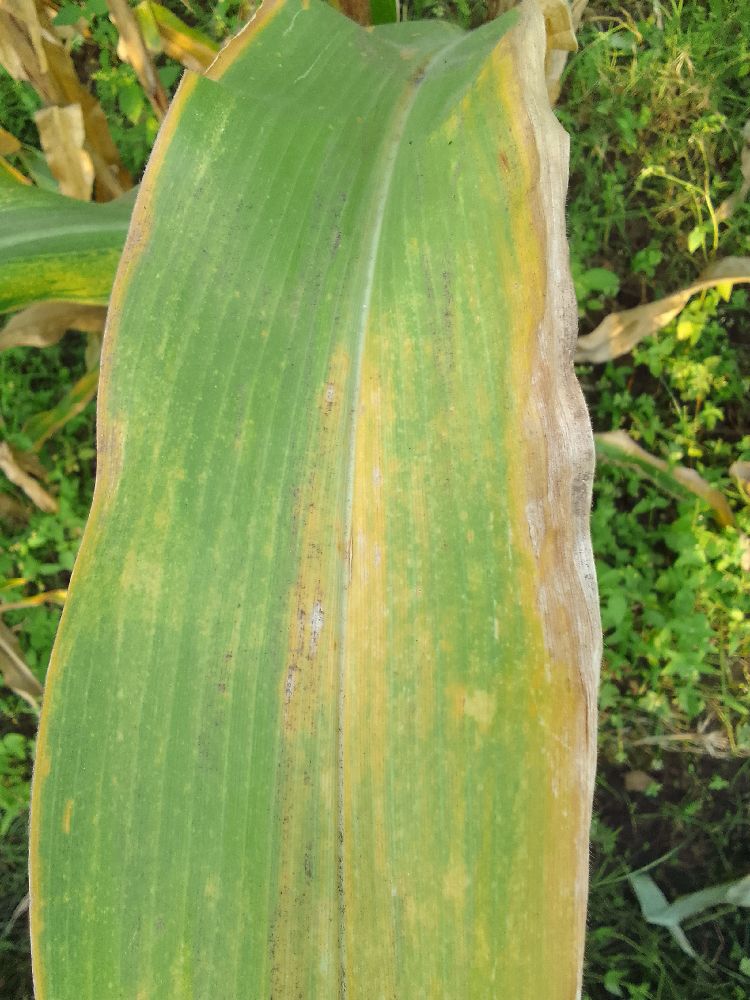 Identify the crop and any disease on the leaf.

maize, maize lethal necrosis
